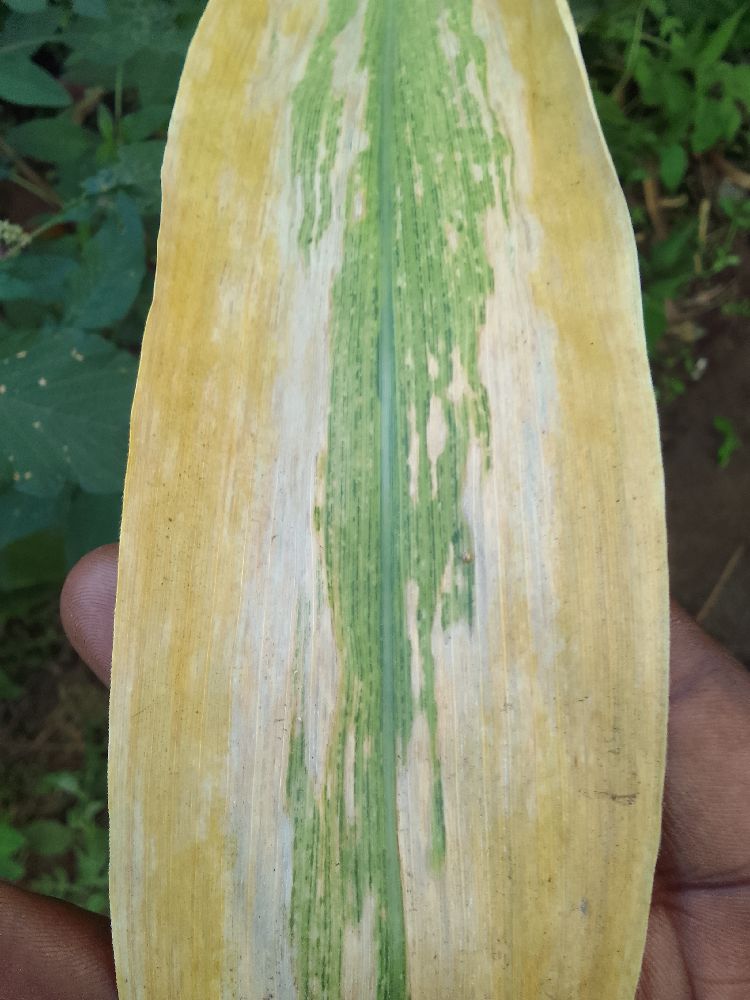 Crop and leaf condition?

maize, maize lethal necrosis
